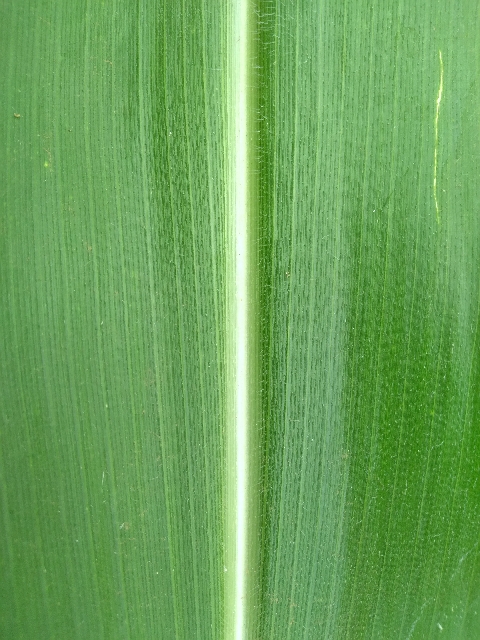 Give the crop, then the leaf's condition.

maize, healthy
